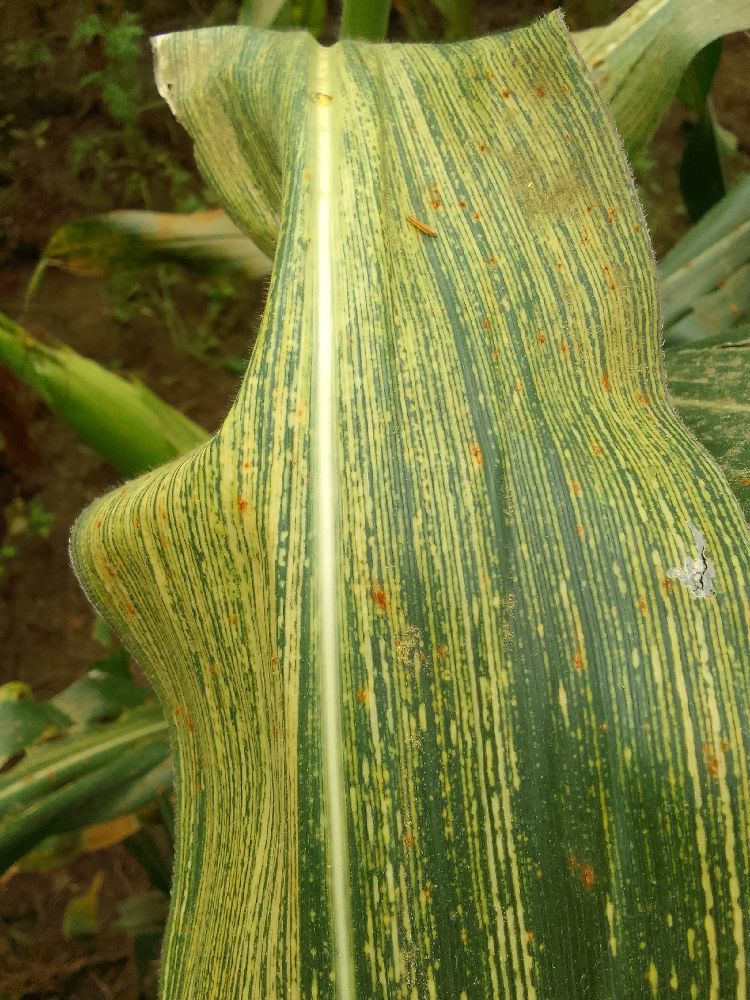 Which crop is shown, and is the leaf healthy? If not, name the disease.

maize, maize streak virus
